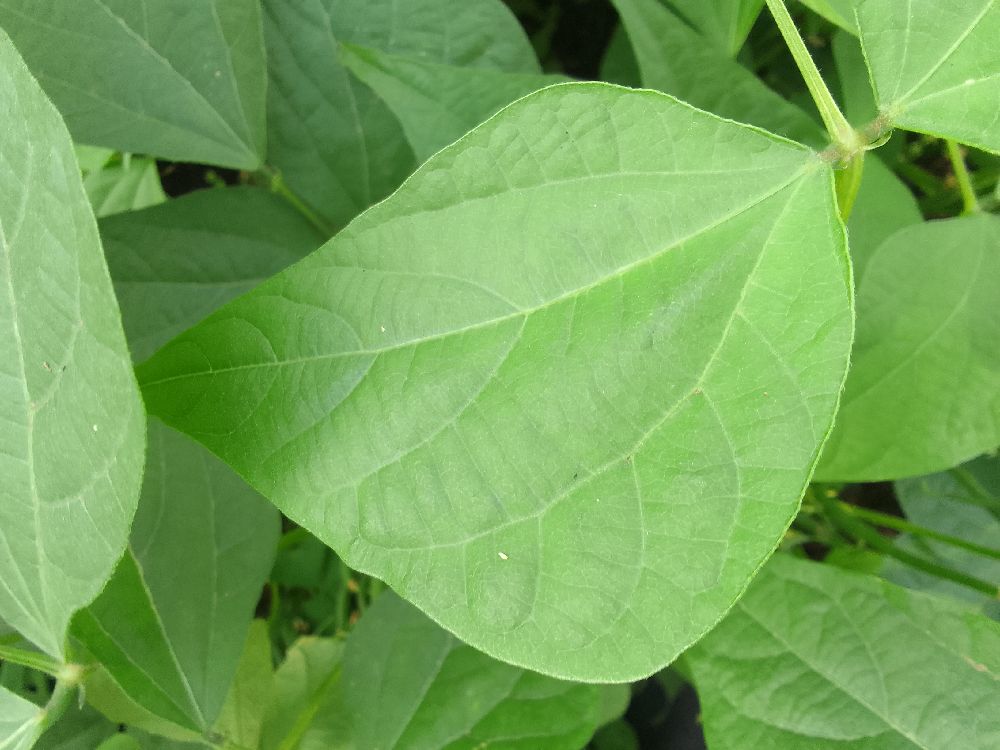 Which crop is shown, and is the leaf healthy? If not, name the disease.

common bean, healthy
